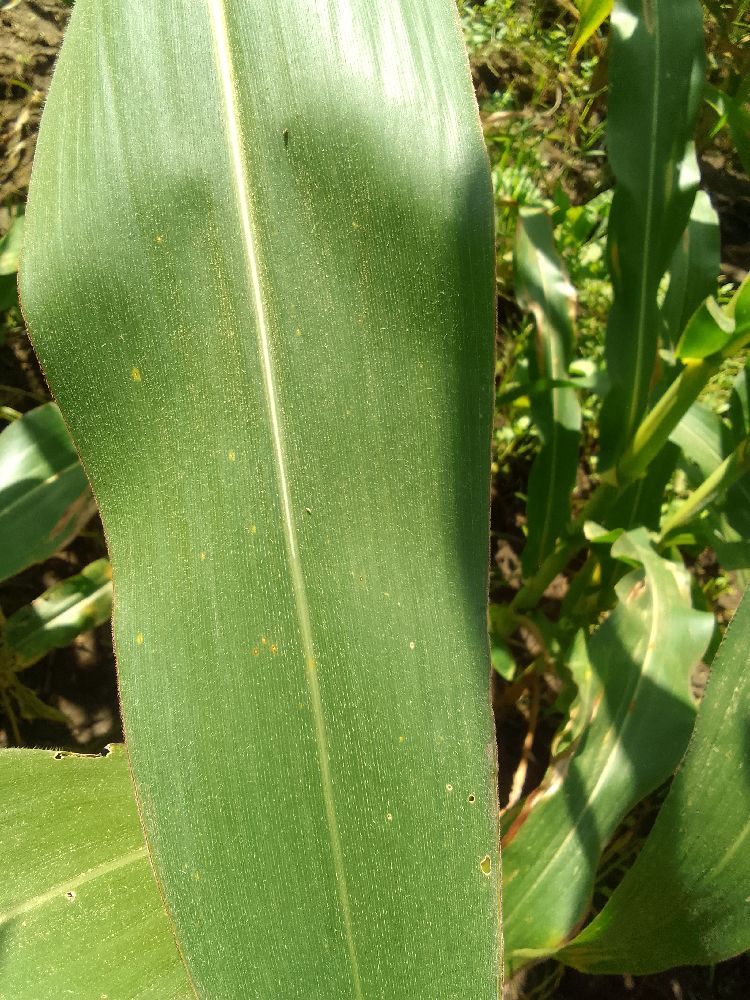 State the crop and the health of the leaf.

maize, healthy
